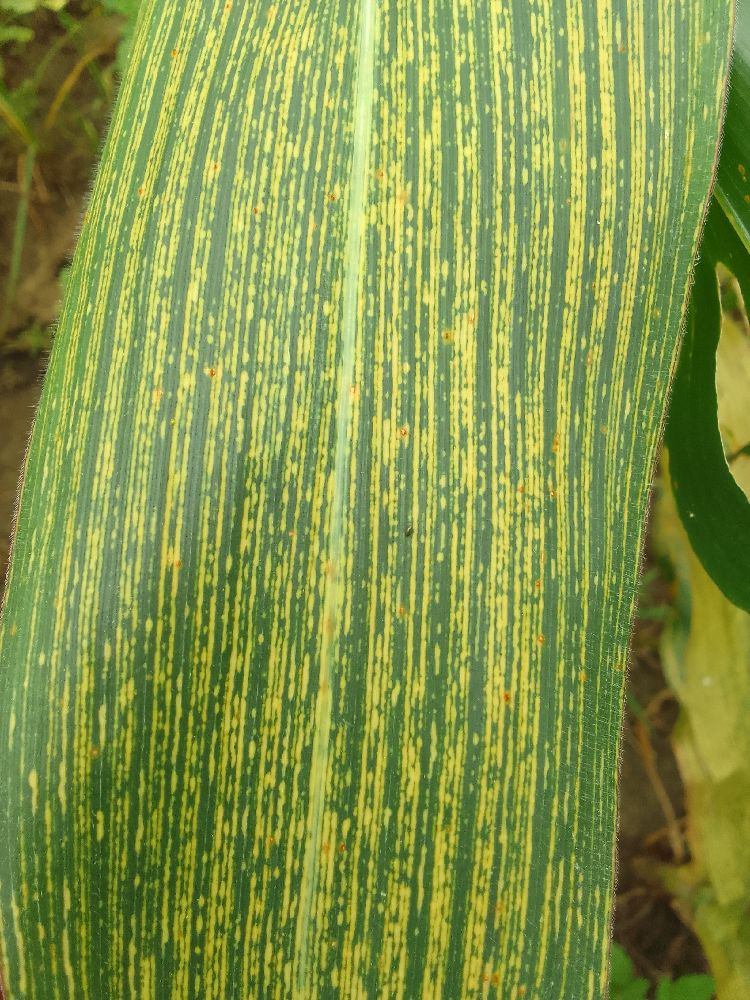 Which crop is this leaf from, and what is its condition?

maize, maize streak virus
